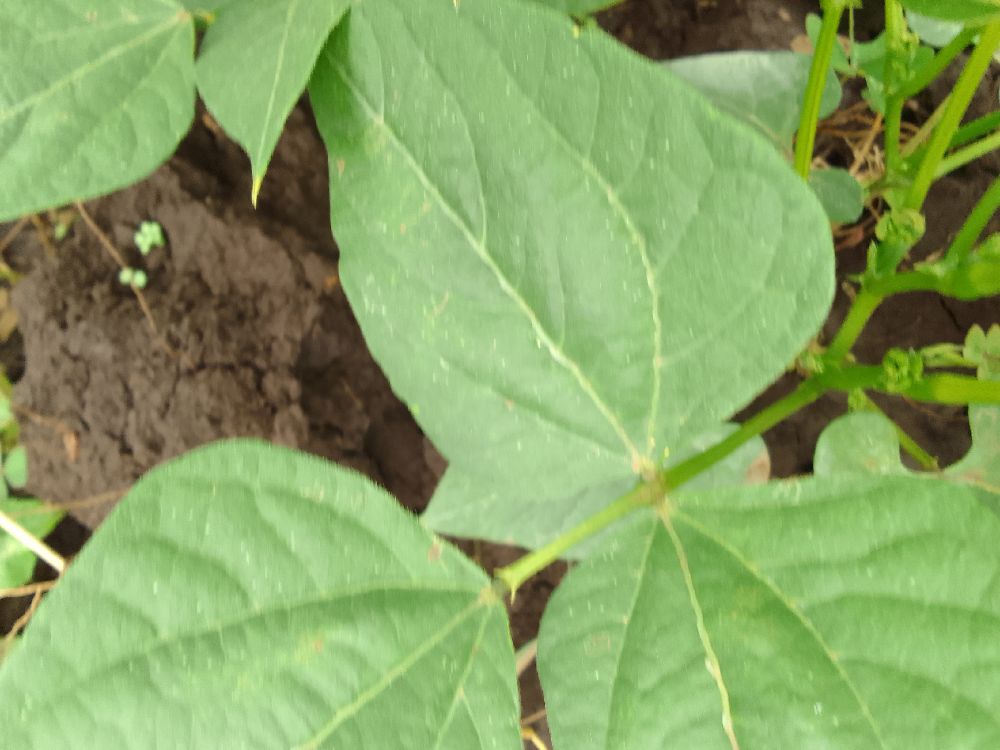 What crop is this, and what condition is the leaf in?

common bean, healthy
